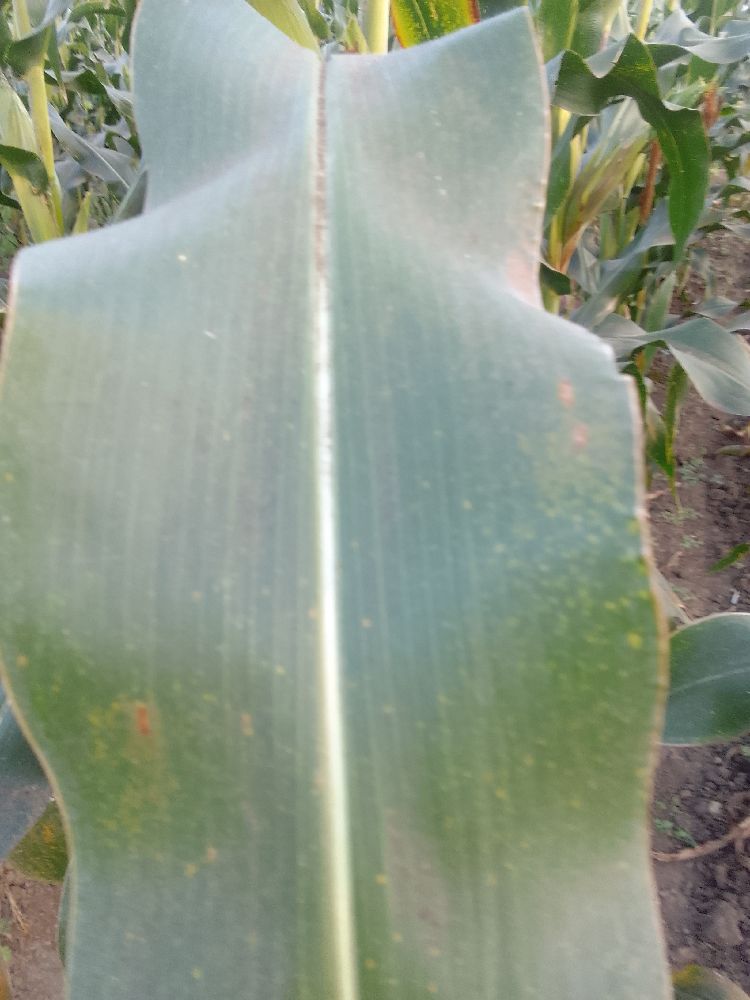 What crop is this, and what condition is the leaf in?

maize, healthy
